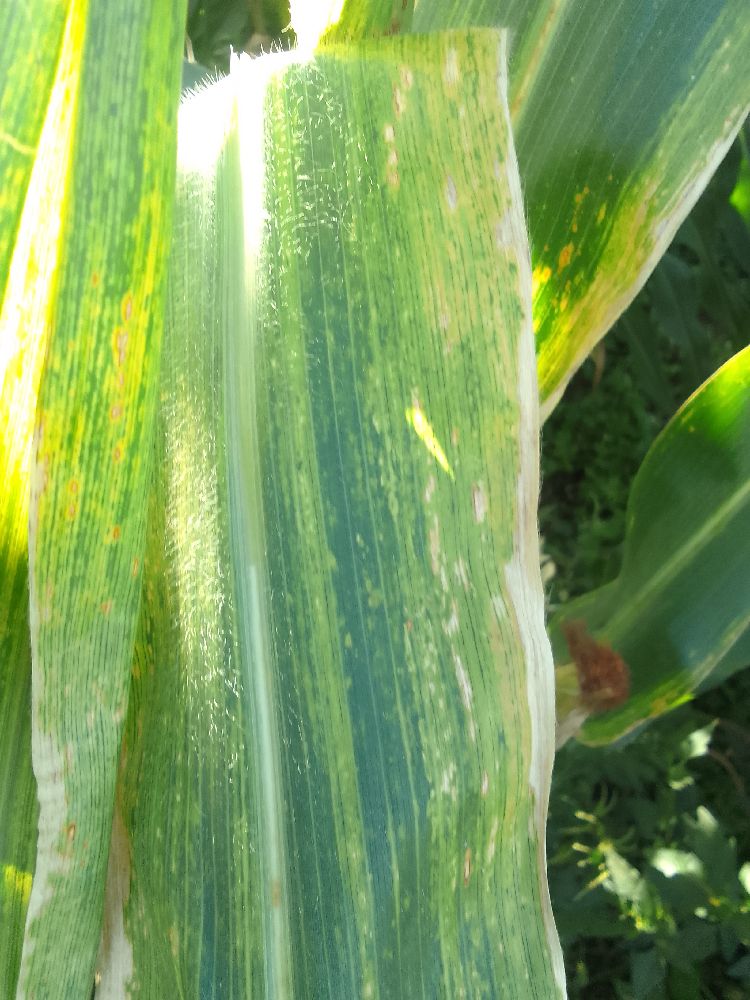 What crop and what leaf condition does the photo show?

maize, maize lethal necrosis
